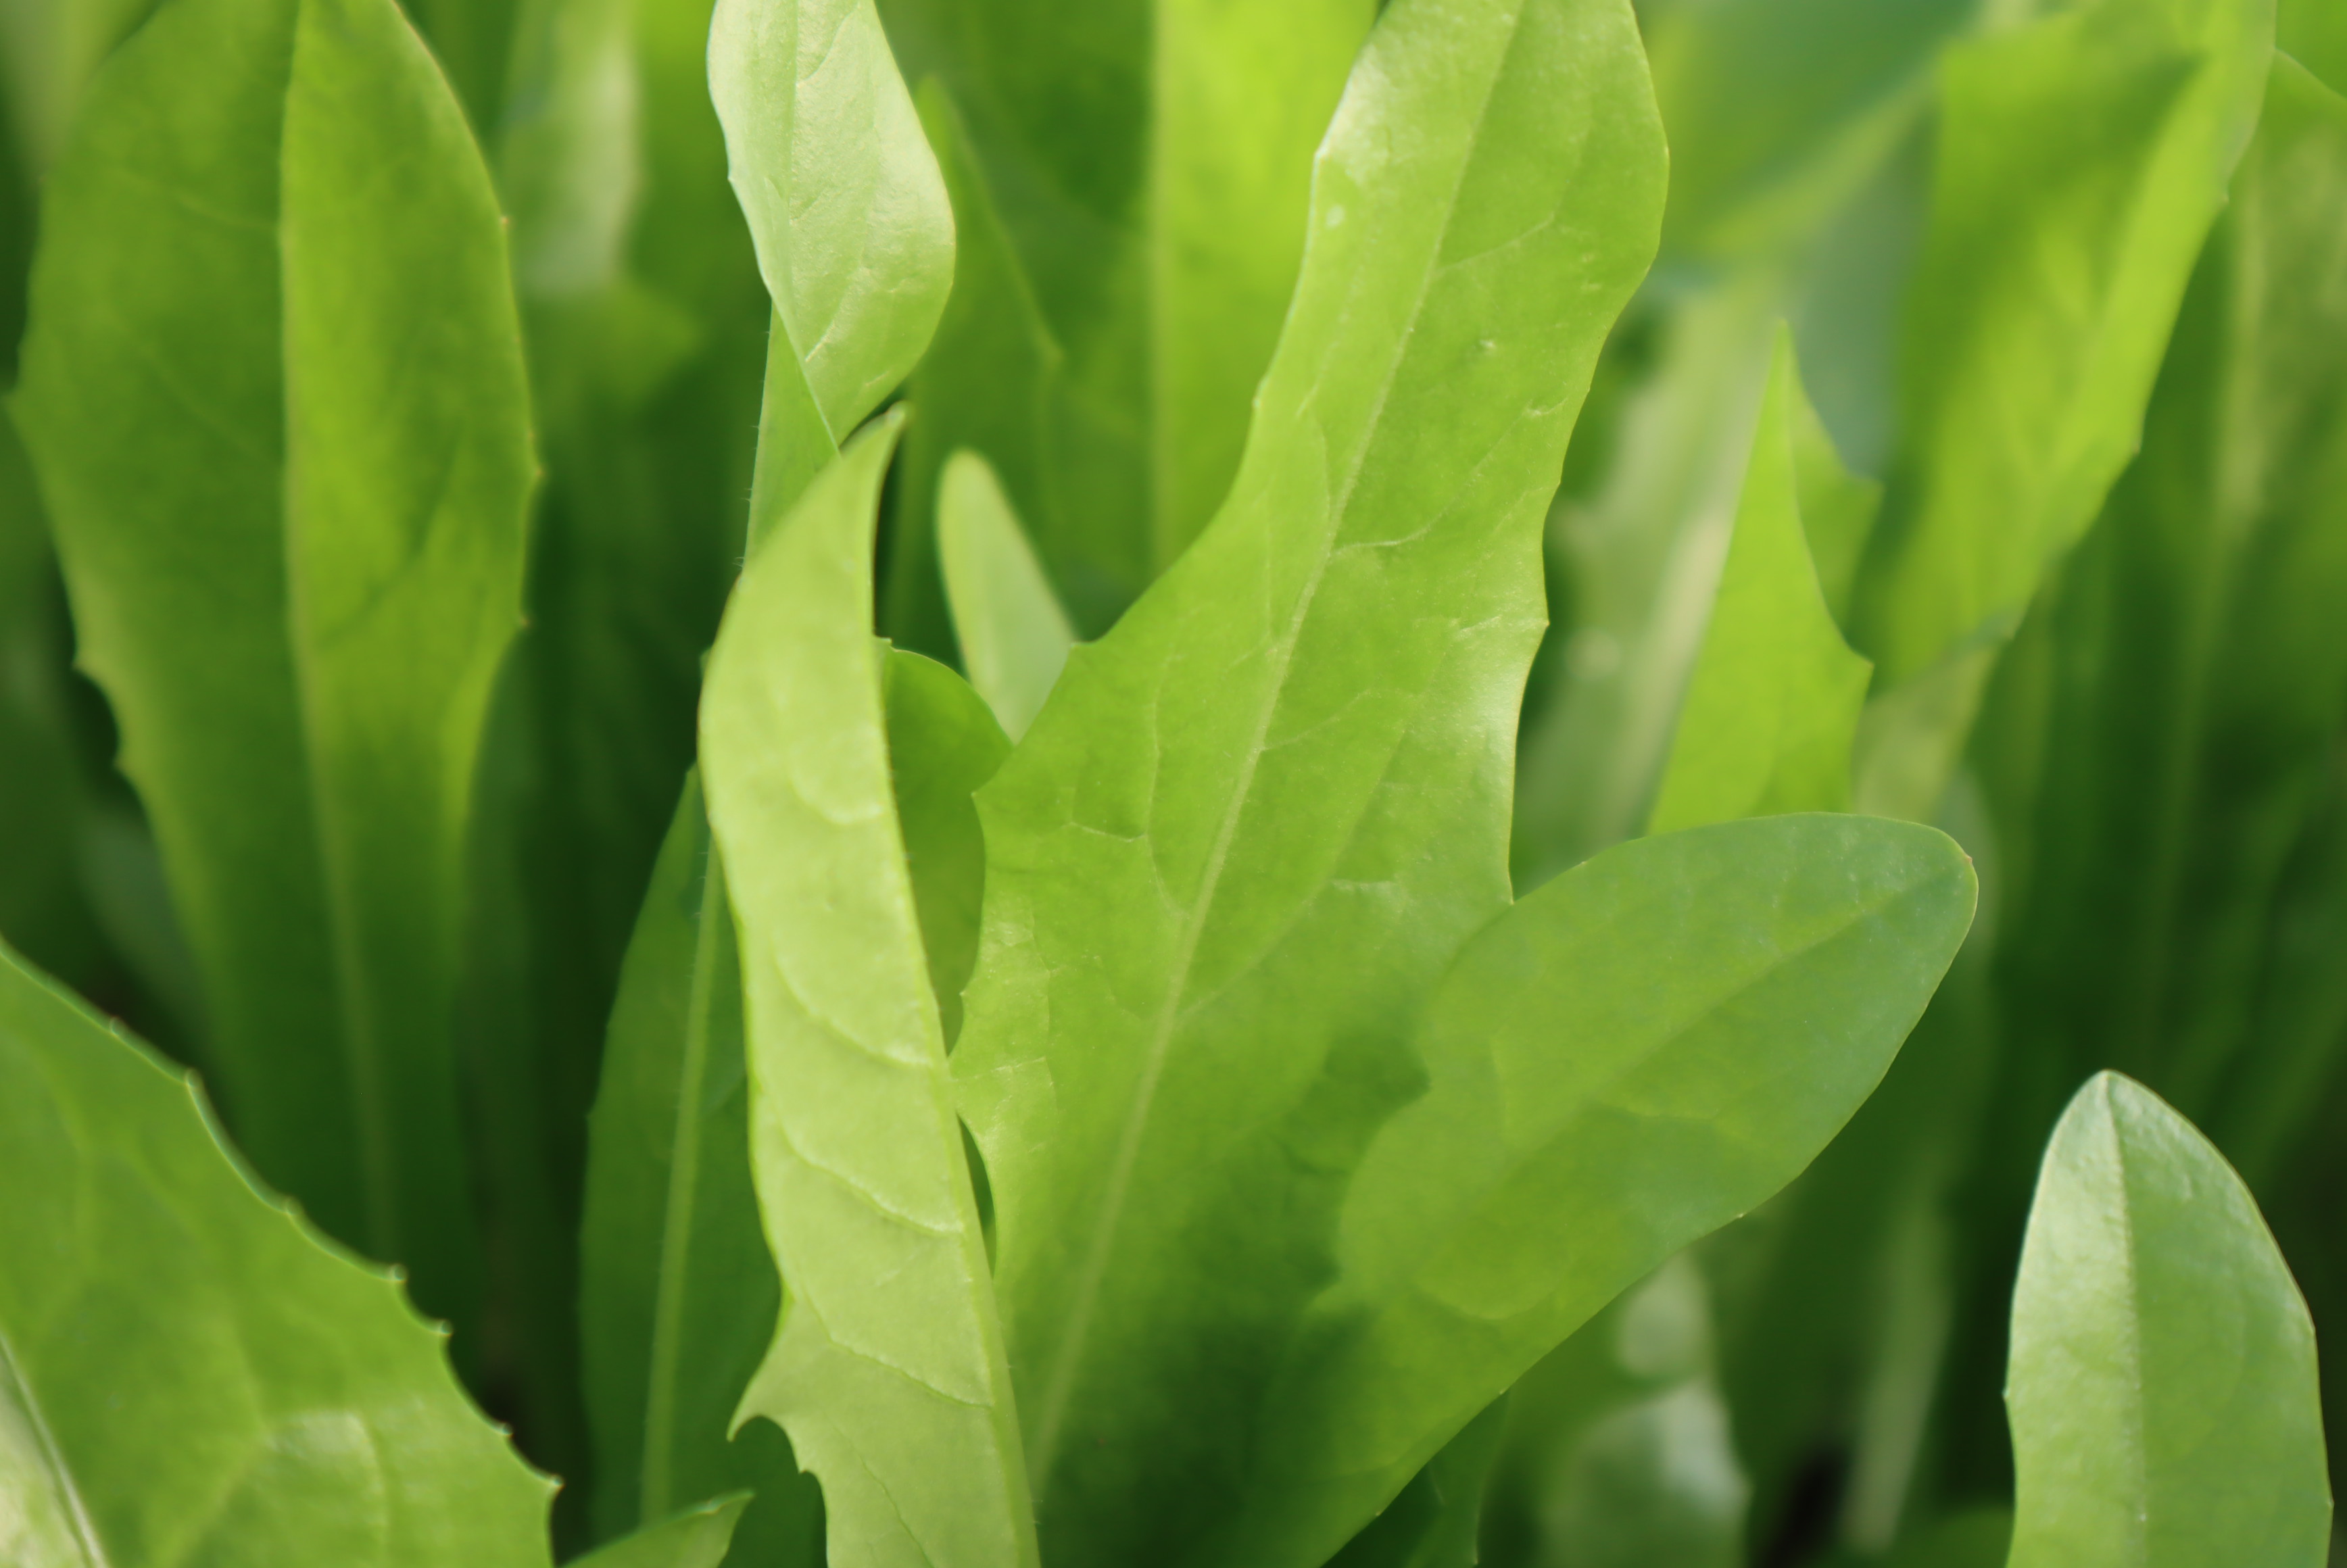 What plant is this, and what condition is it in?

chicory, healthy
